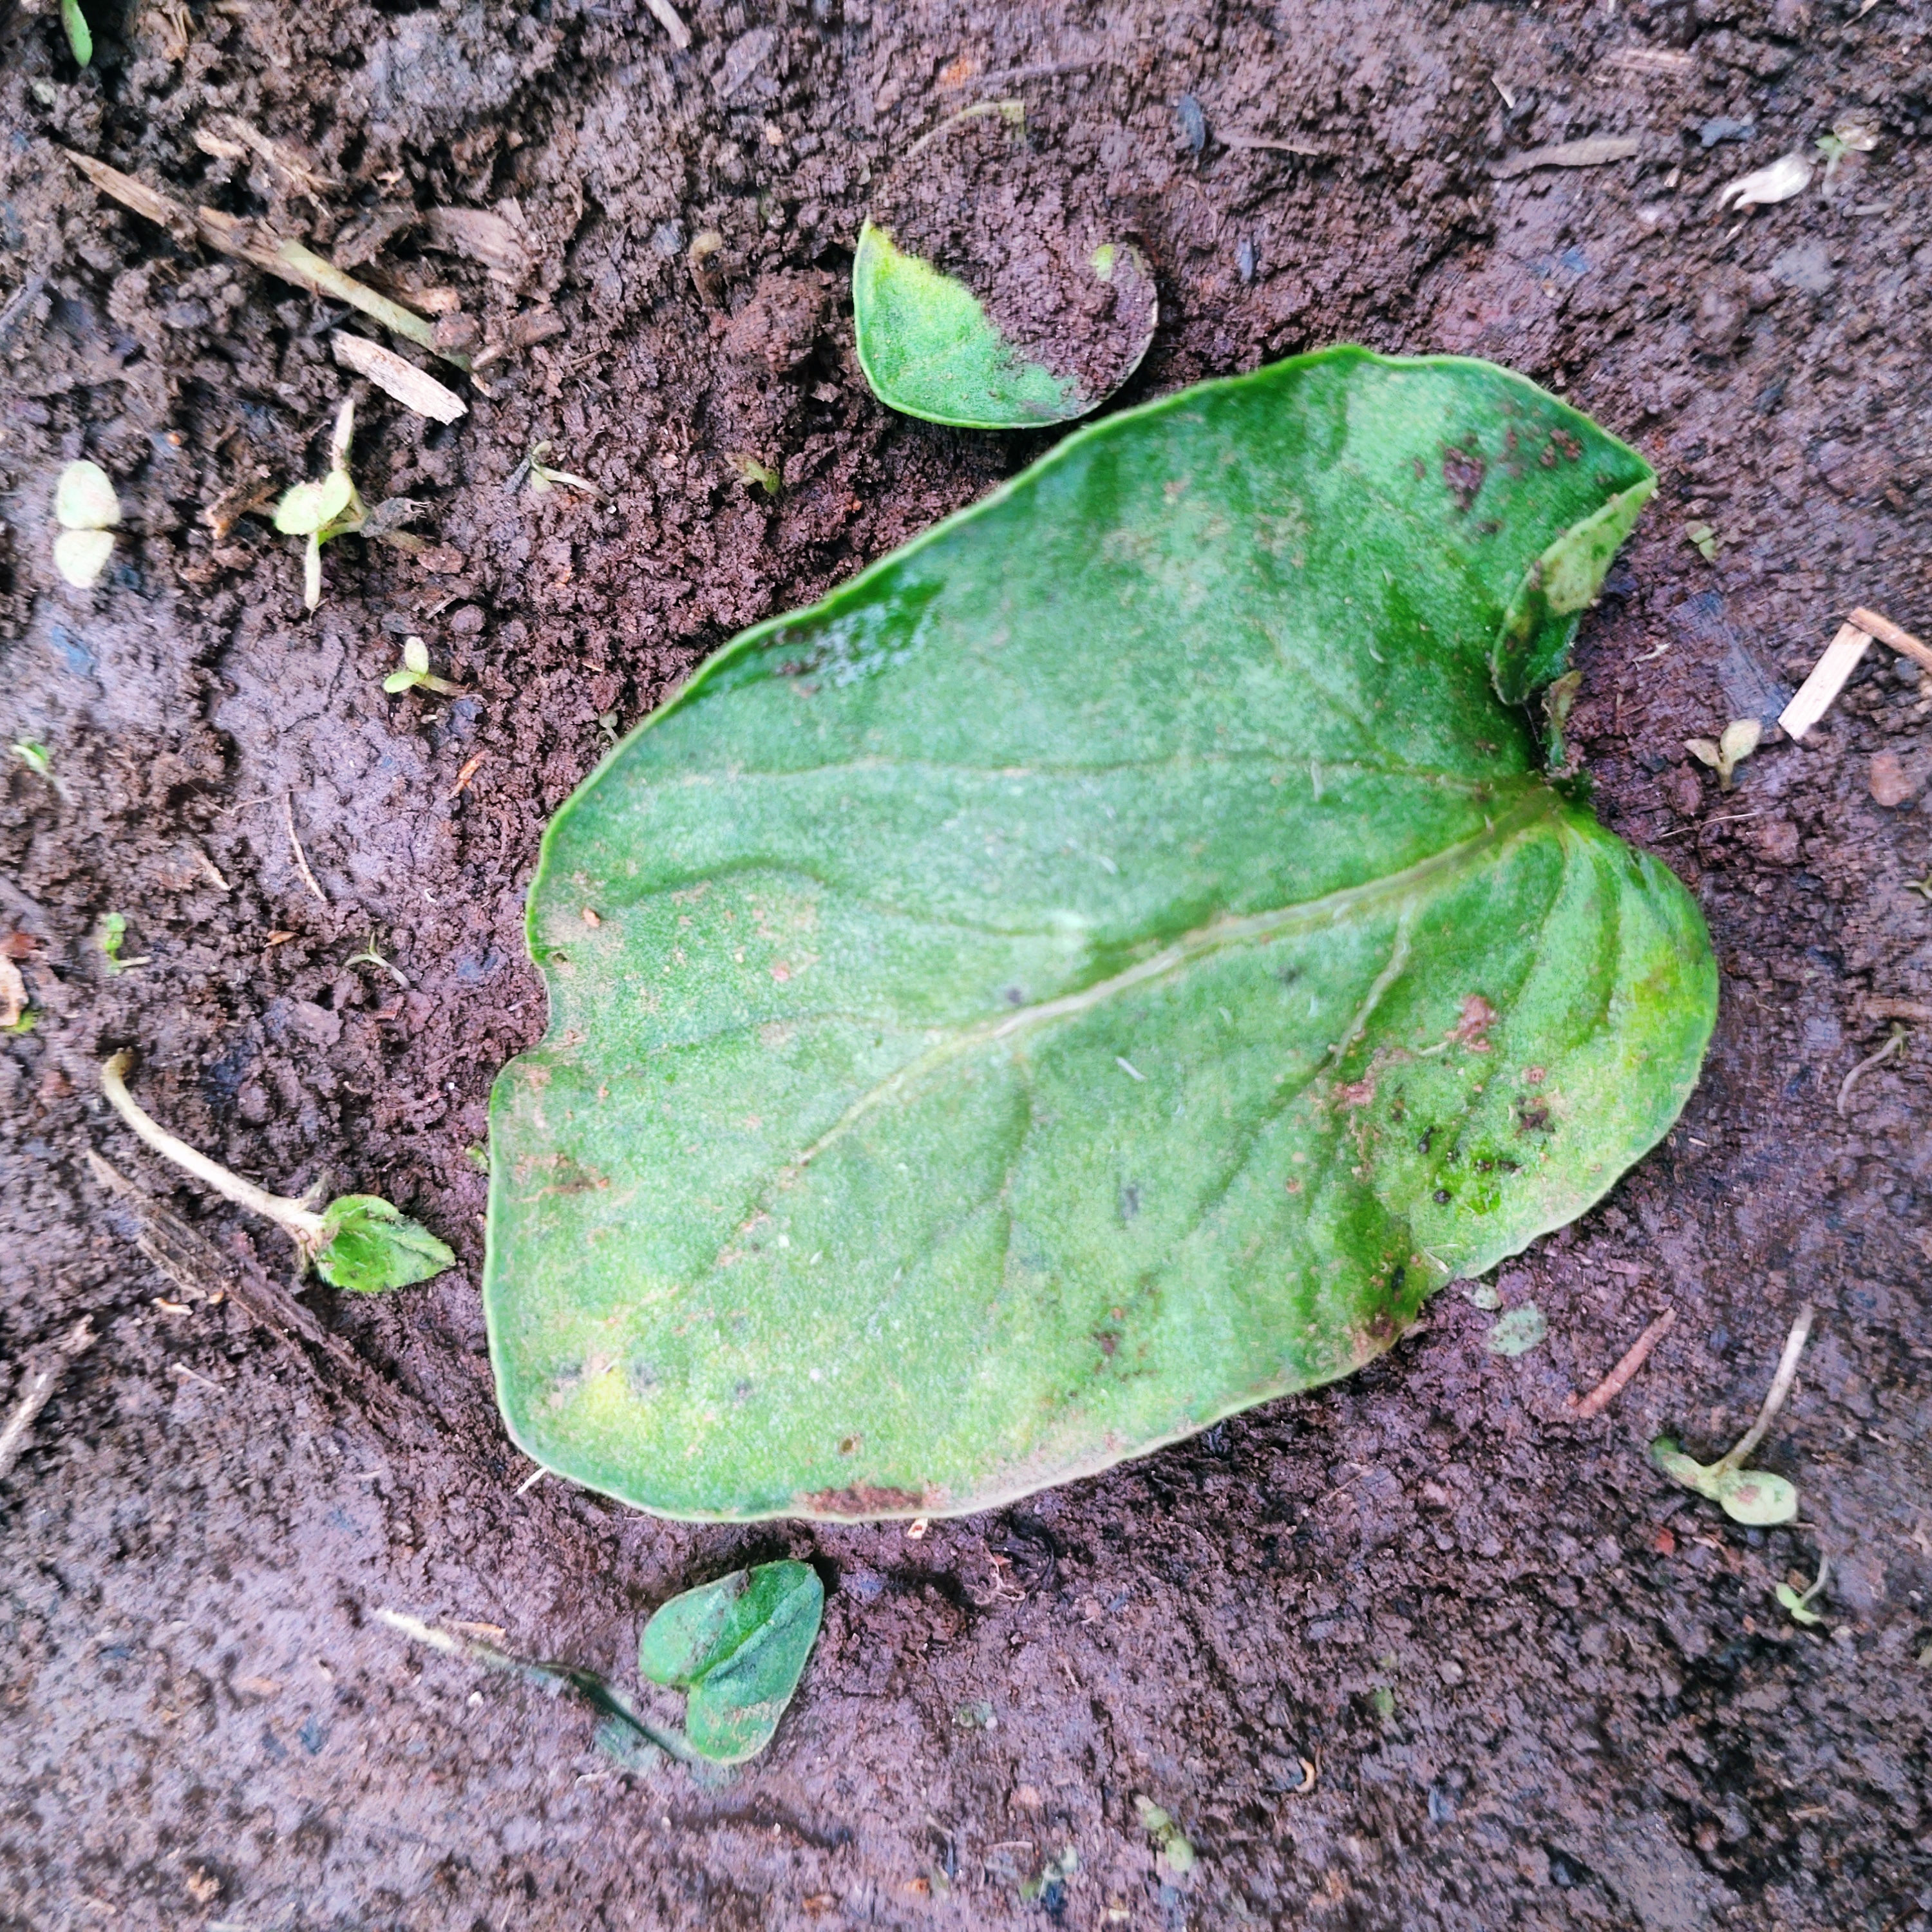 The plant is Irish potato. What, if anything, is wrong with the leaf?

late blight
